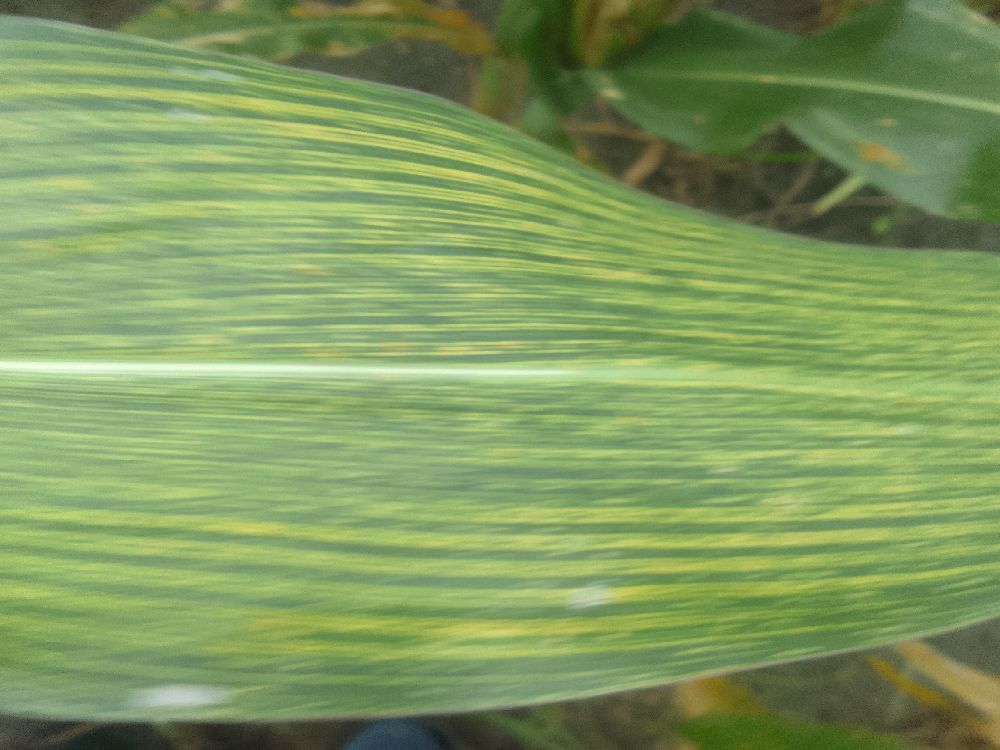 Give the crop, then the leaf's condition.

maize, maize streak virus
